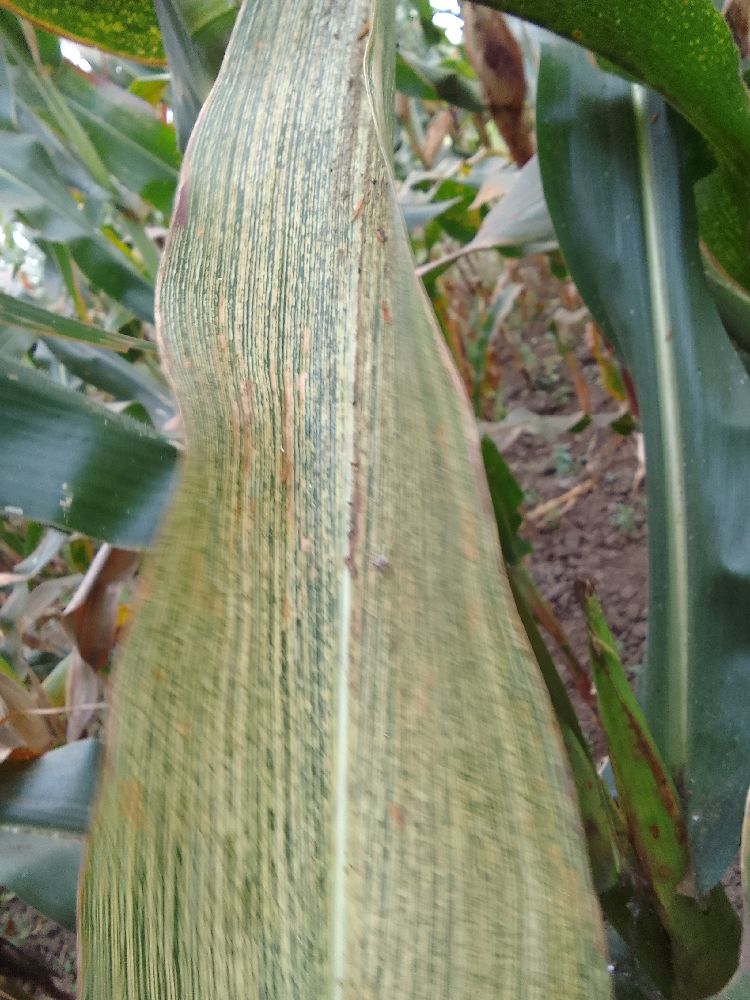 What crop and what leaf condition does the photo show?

maize, maize streak virus
